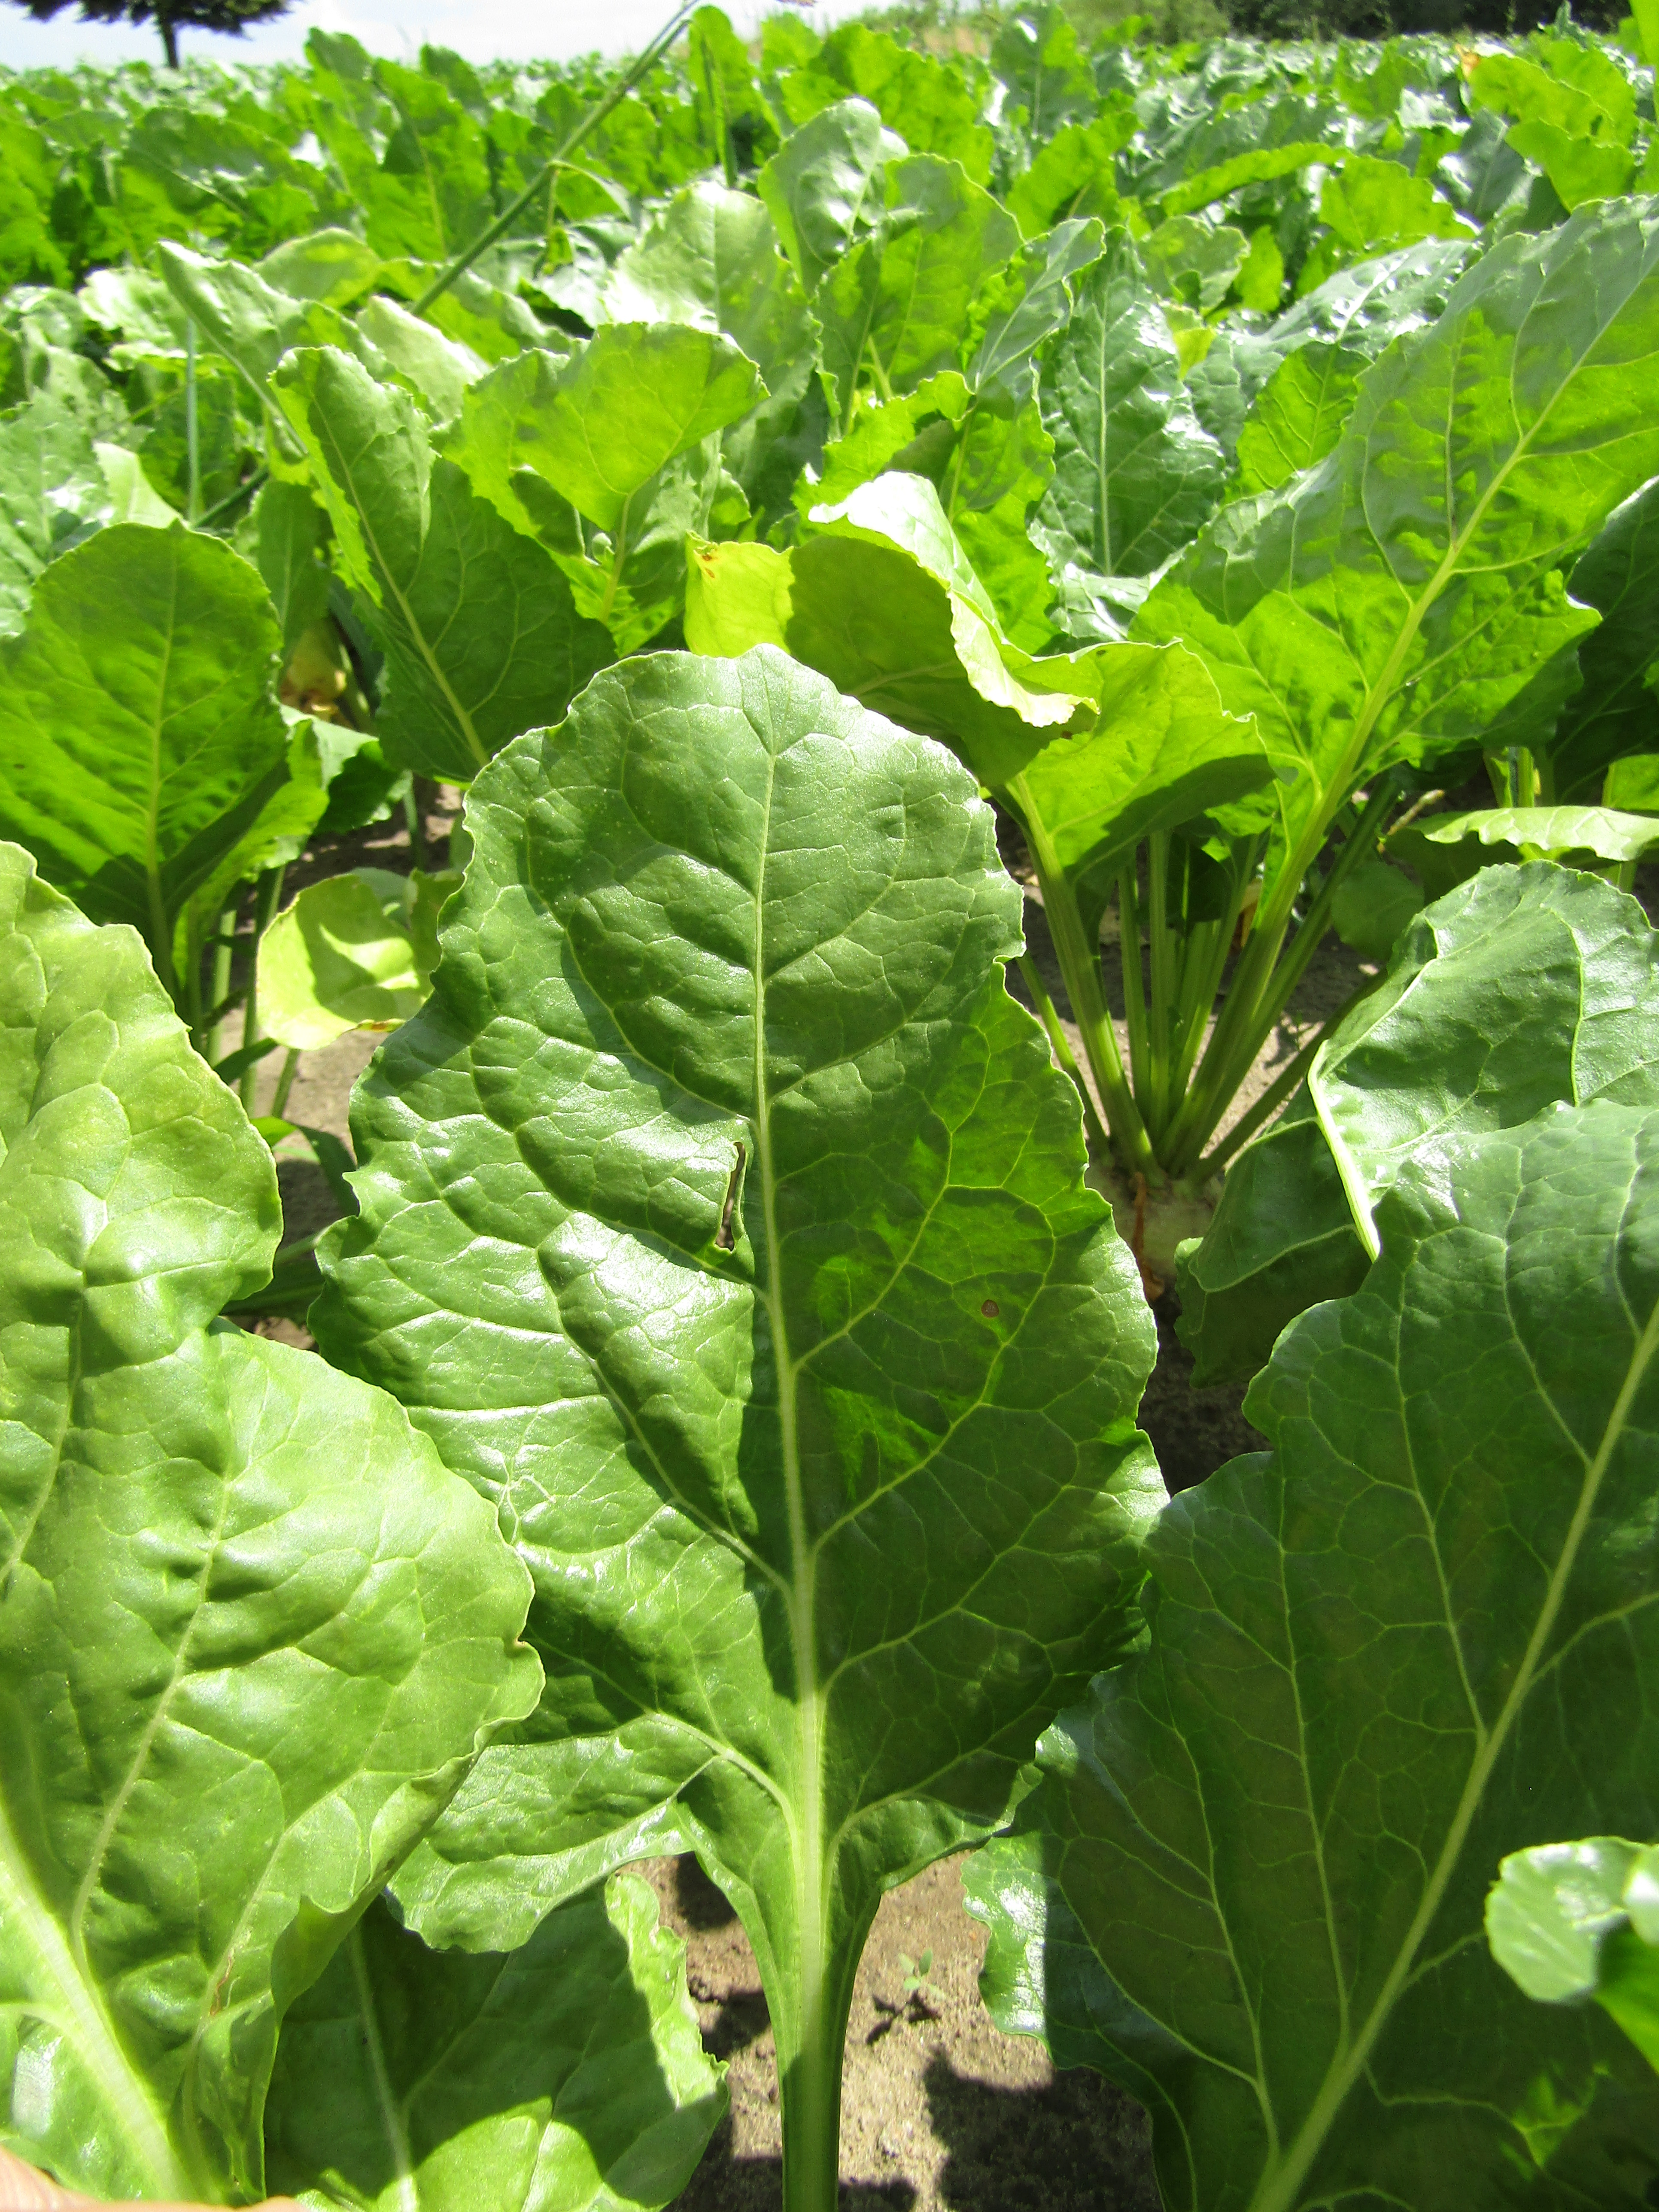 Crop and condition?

beet, cercospora
